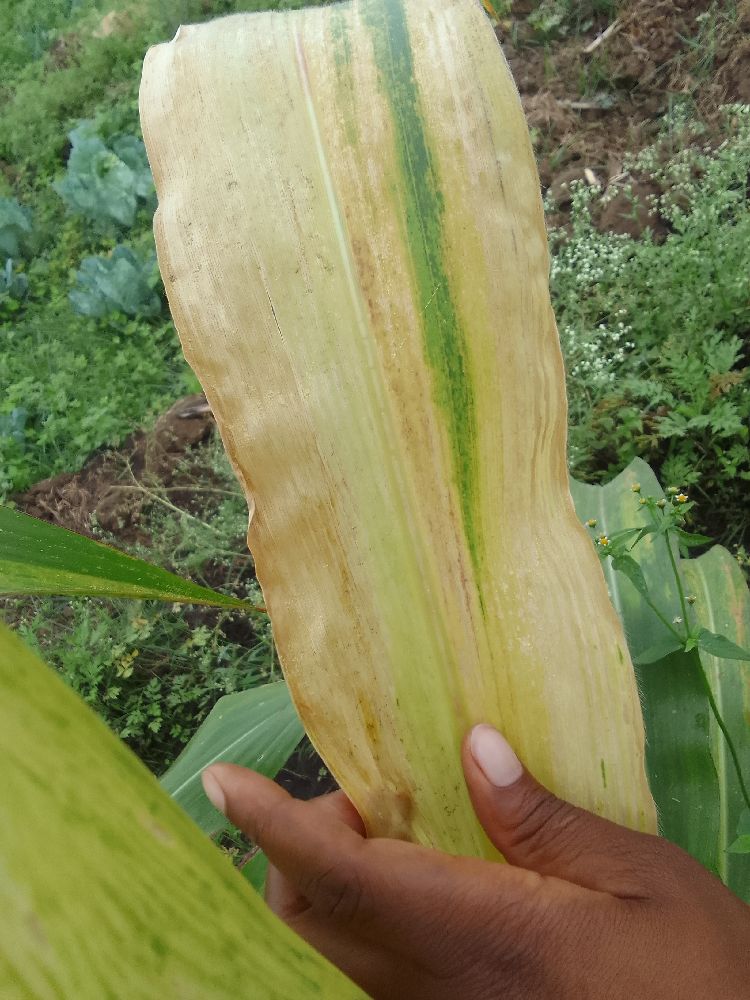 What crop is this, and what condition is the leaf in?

maize, maize lethal necrosis
